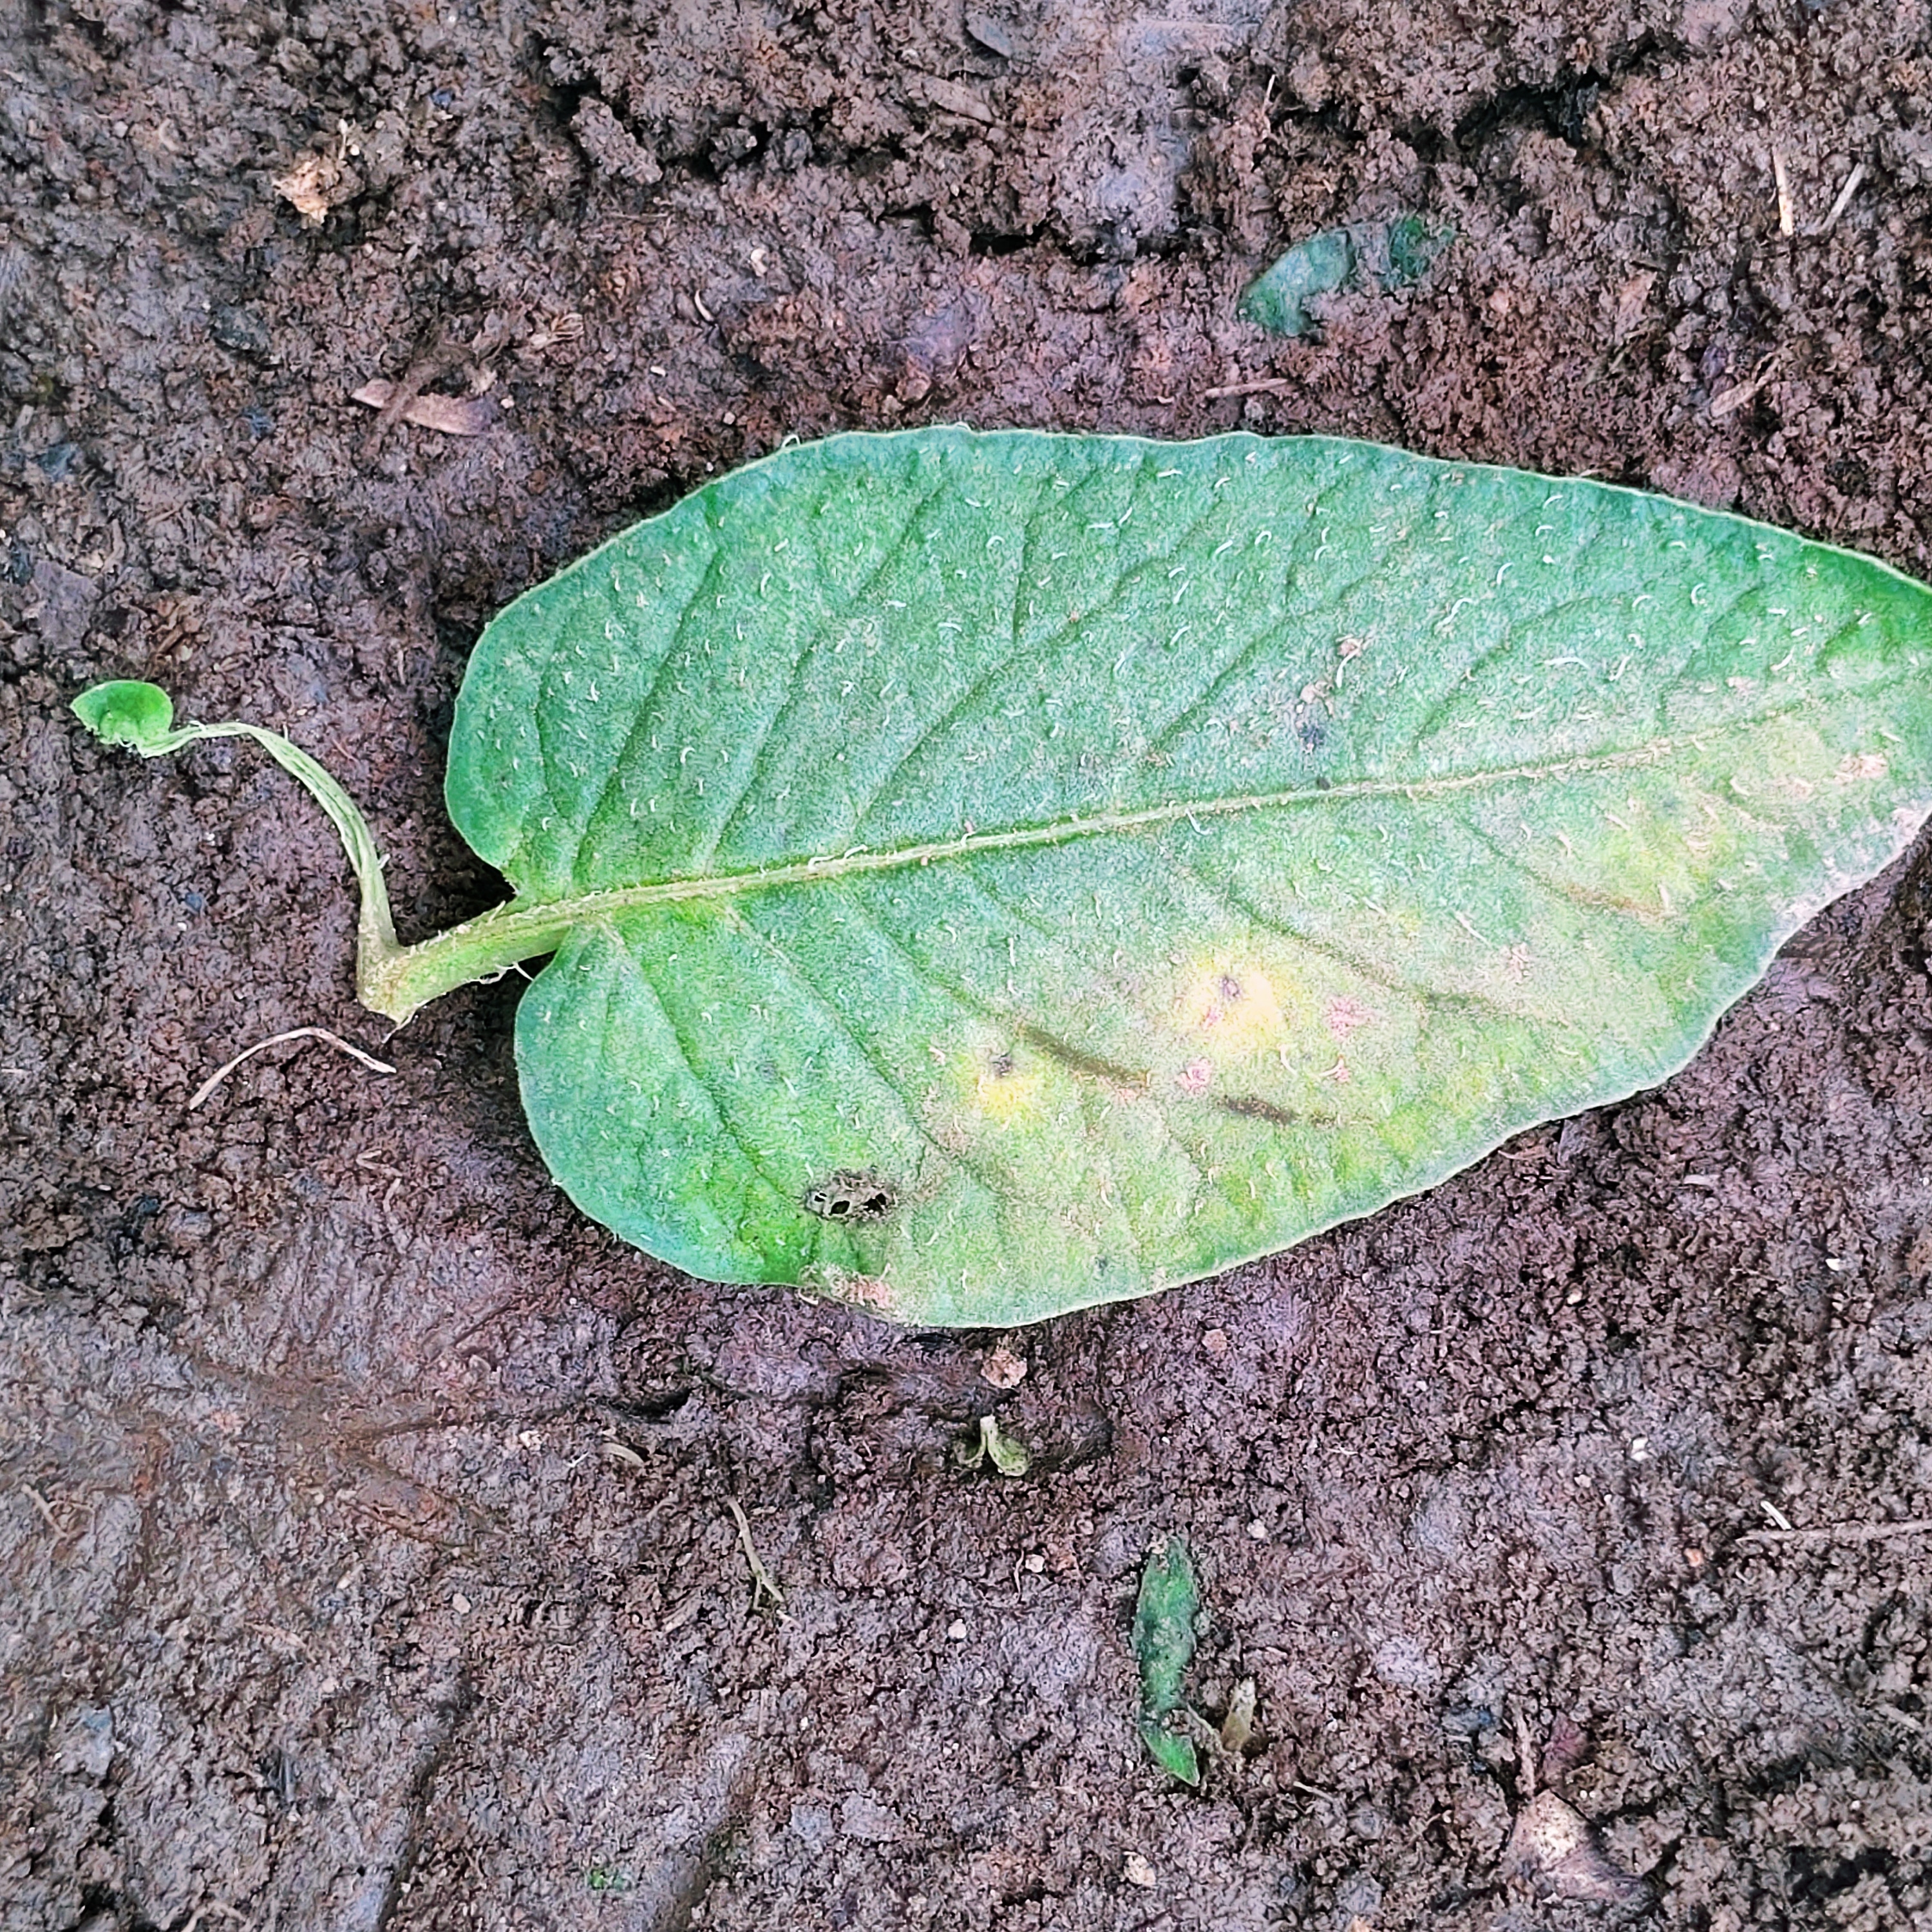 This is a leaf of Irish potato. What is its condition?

late blight
